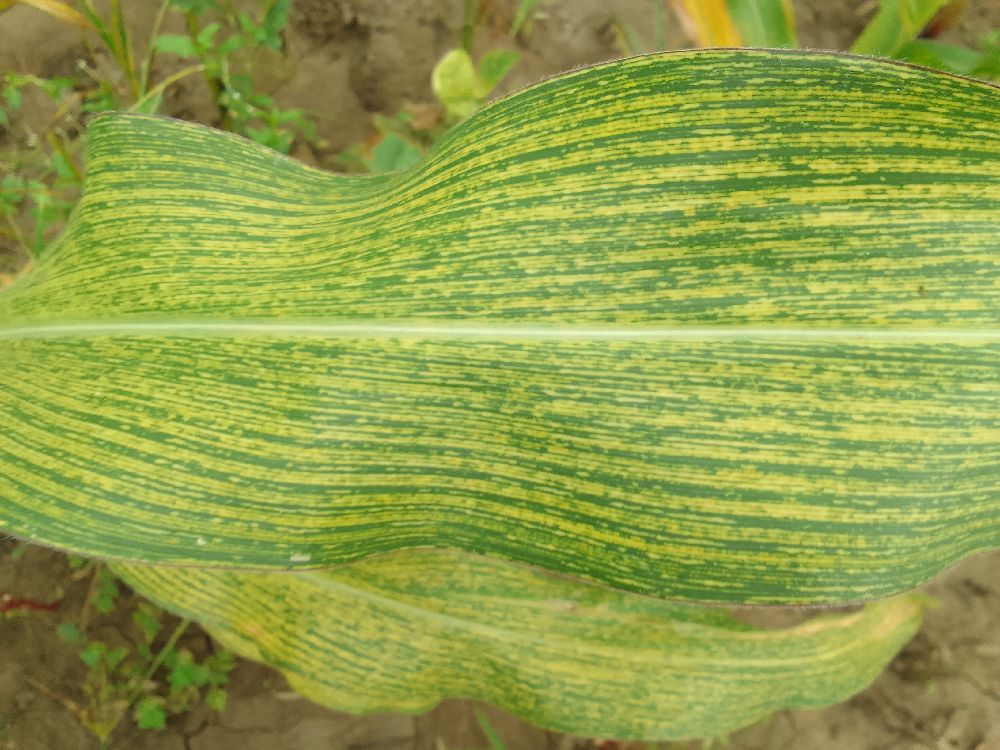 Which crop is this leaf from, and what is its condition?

maize, maize streak virus
